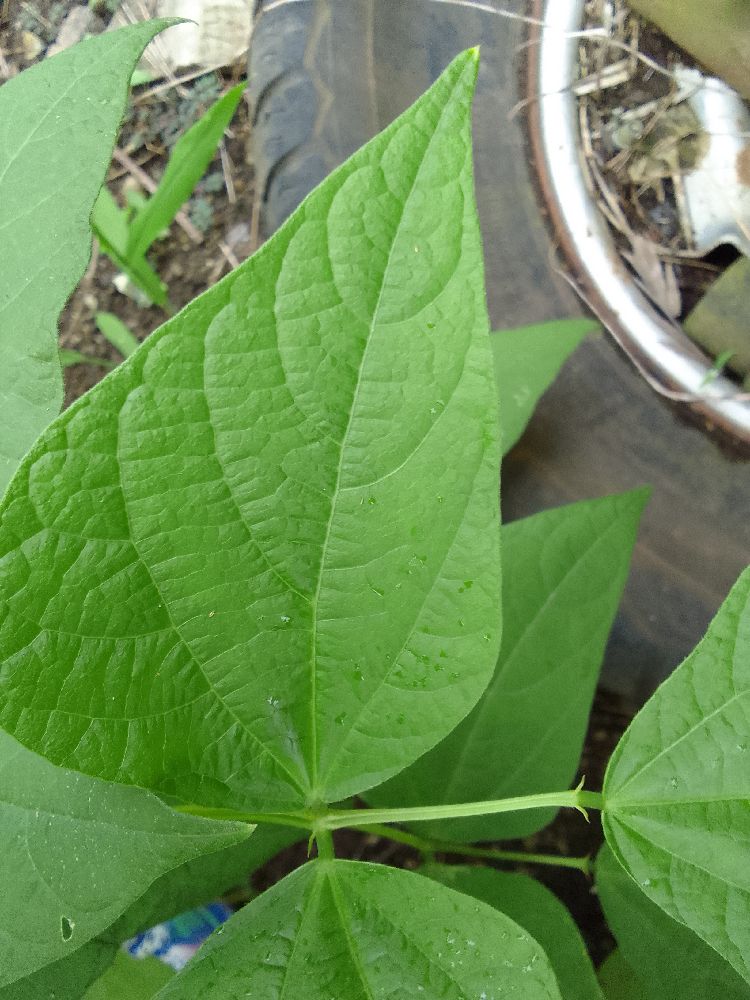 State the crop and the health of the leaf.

common bean, healthy
